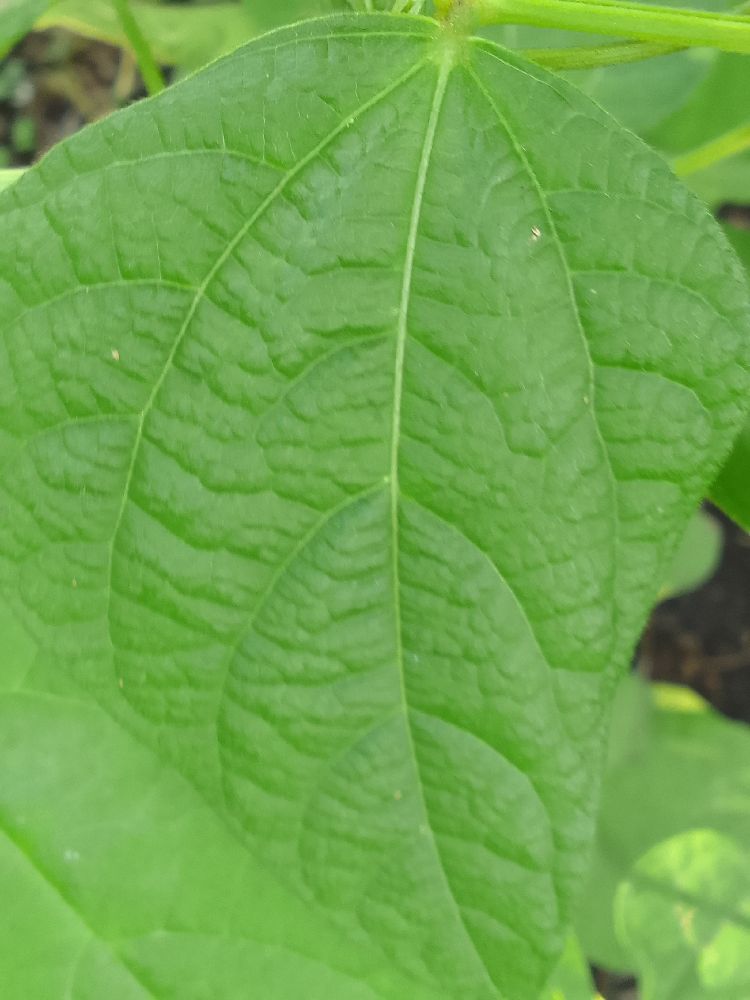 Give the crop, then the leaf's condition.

common bean, healthy
